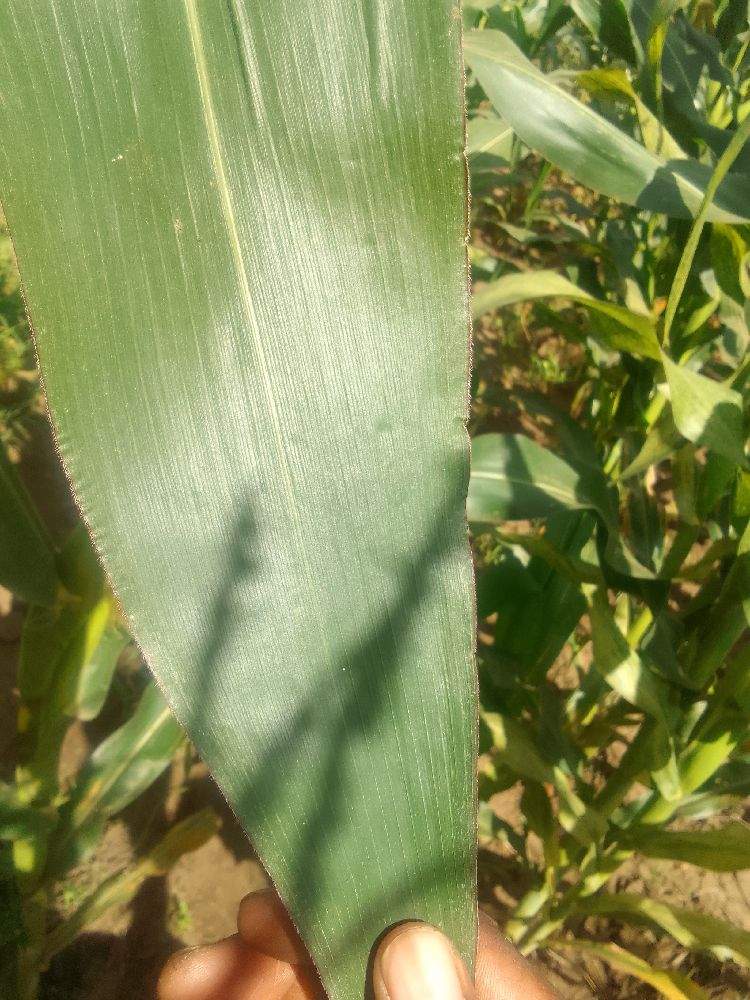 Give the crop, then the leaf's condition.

maize, healthy
